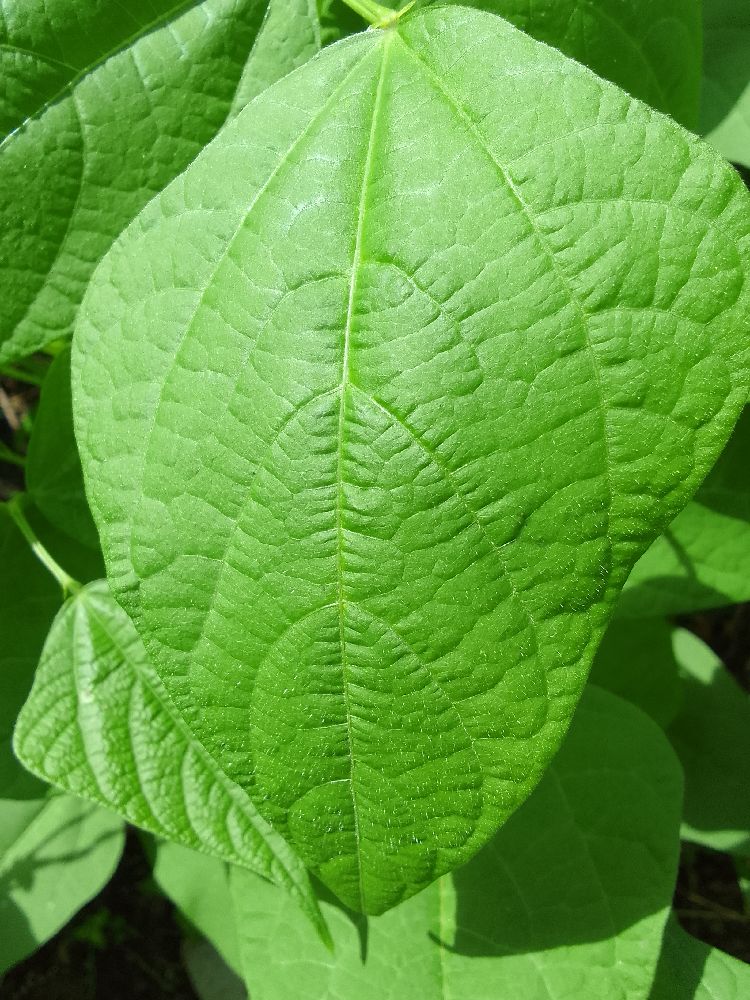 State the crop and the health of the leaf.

common bean, healthy
